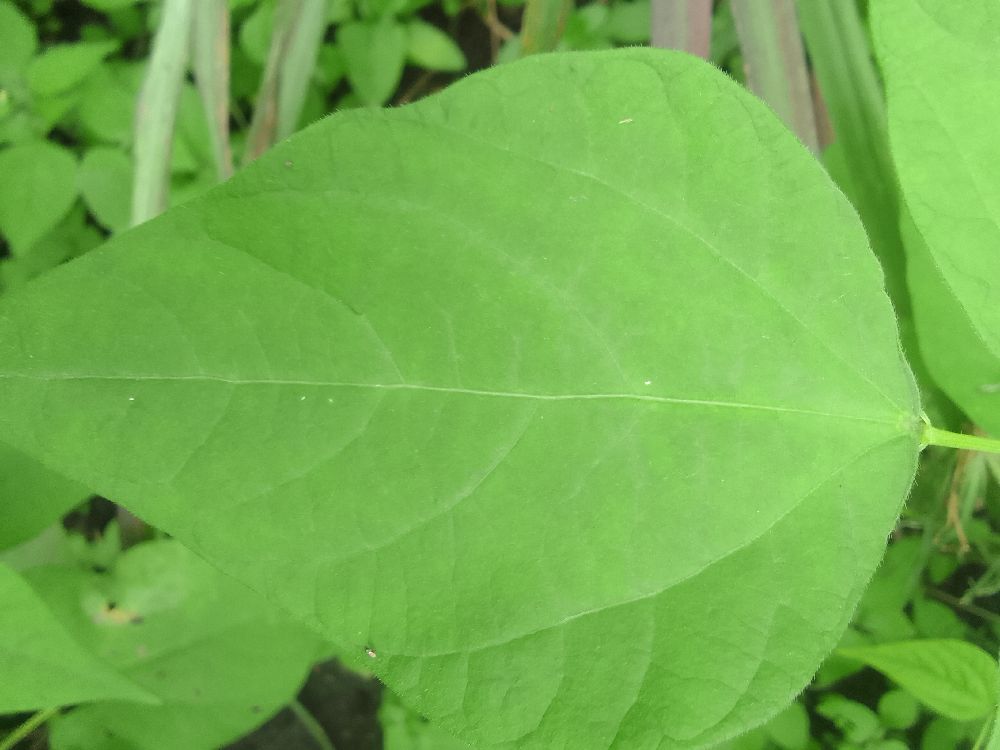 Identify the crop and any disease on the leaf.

common bean, healthy
